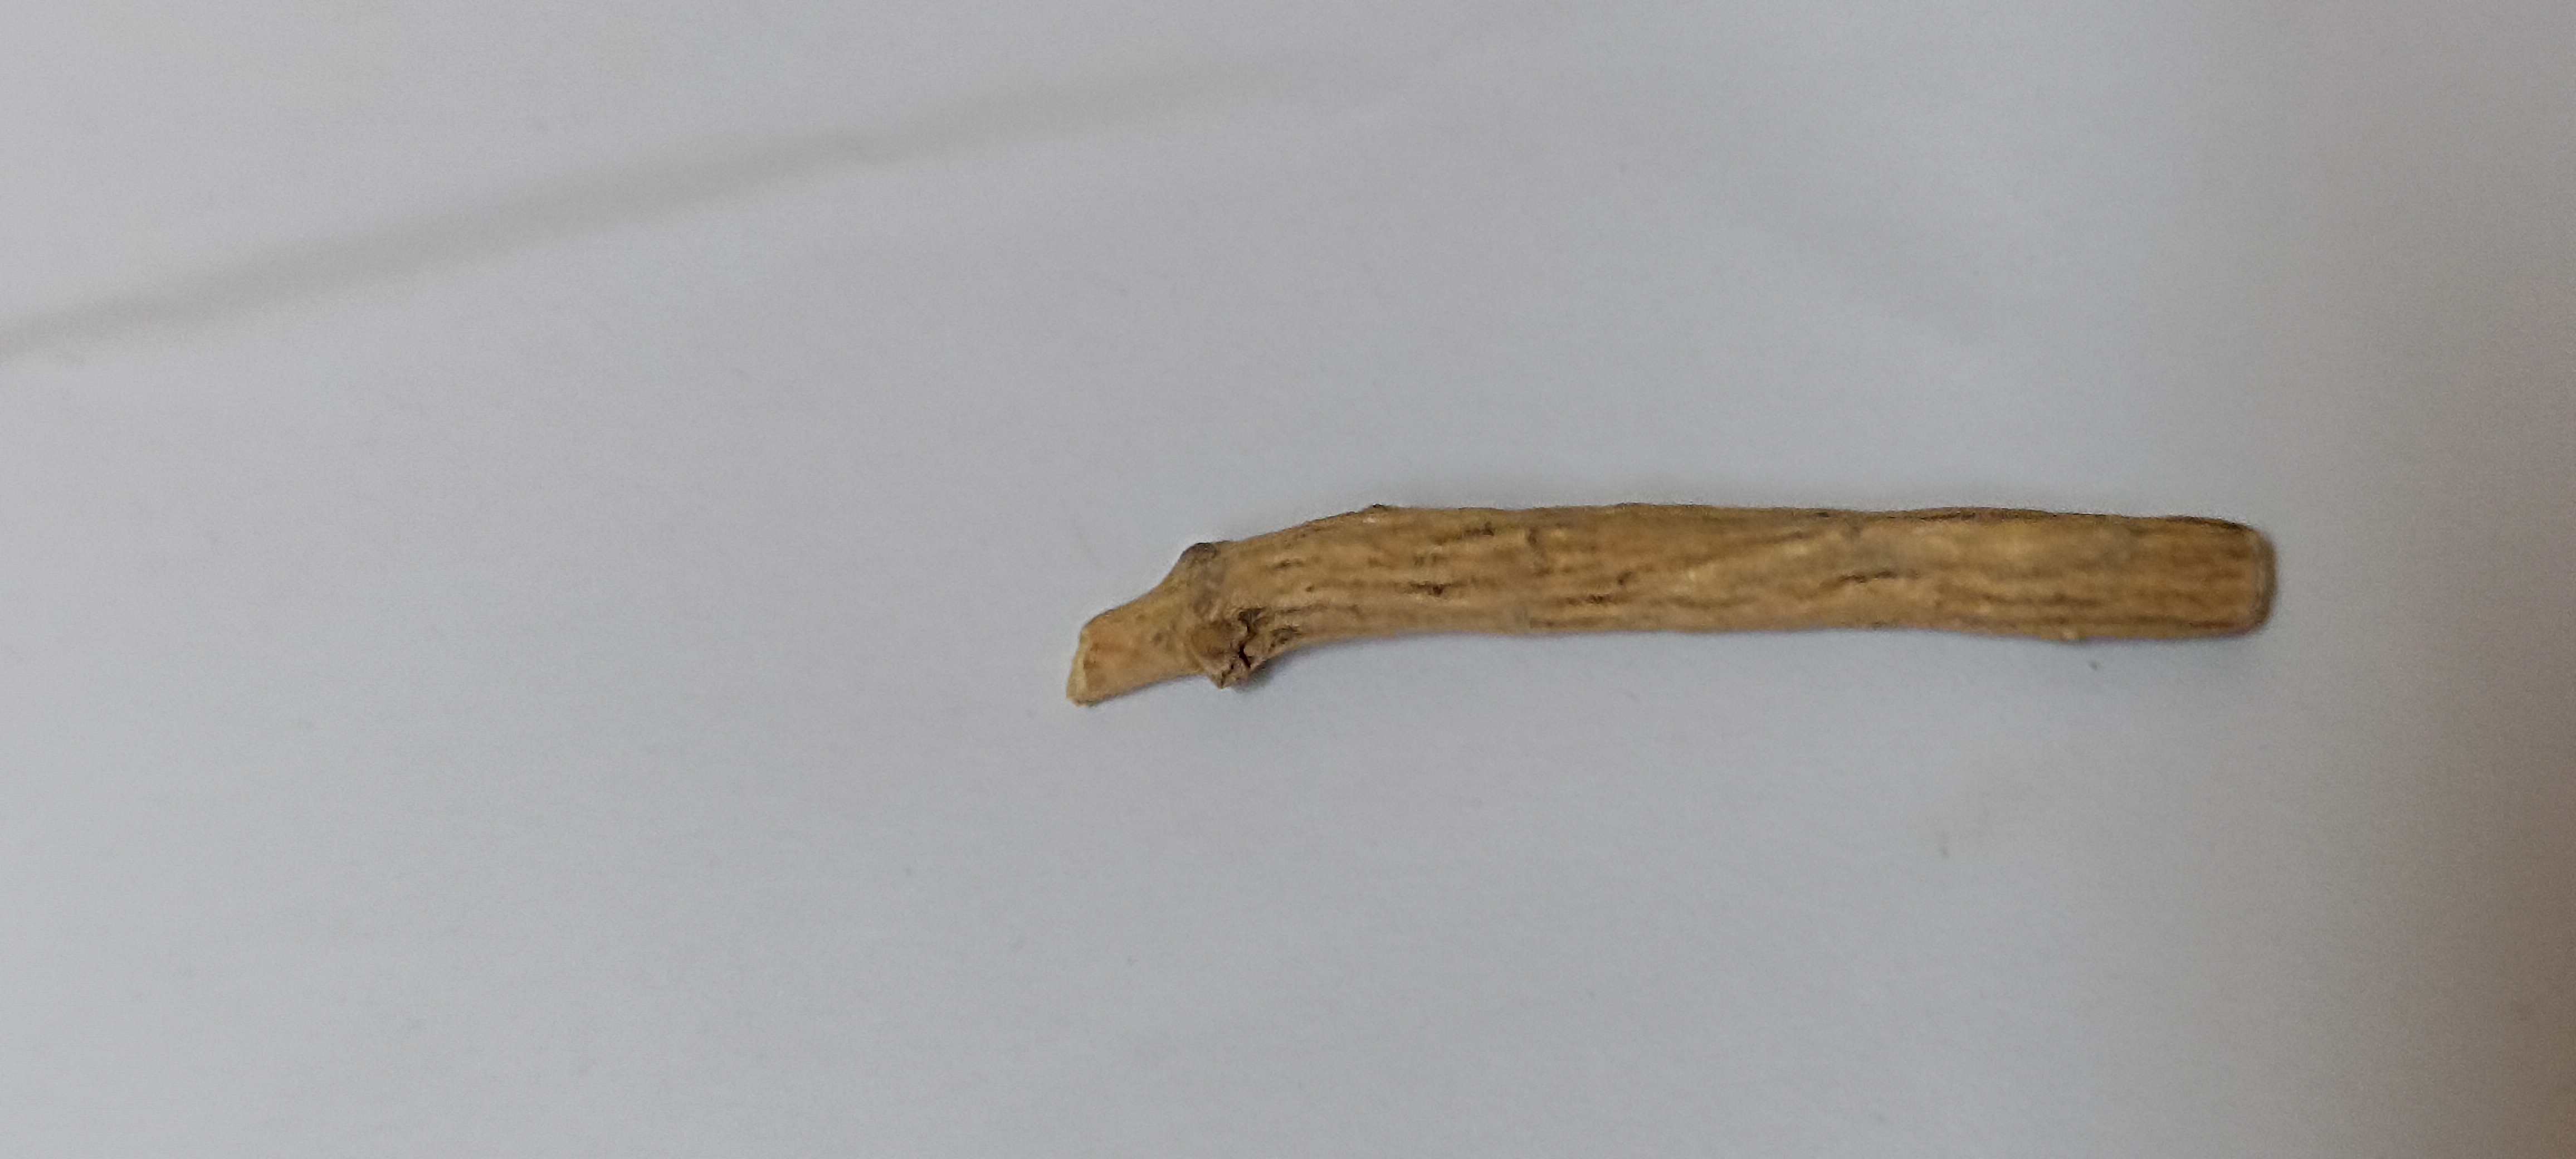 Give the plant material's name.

ashwagandha
